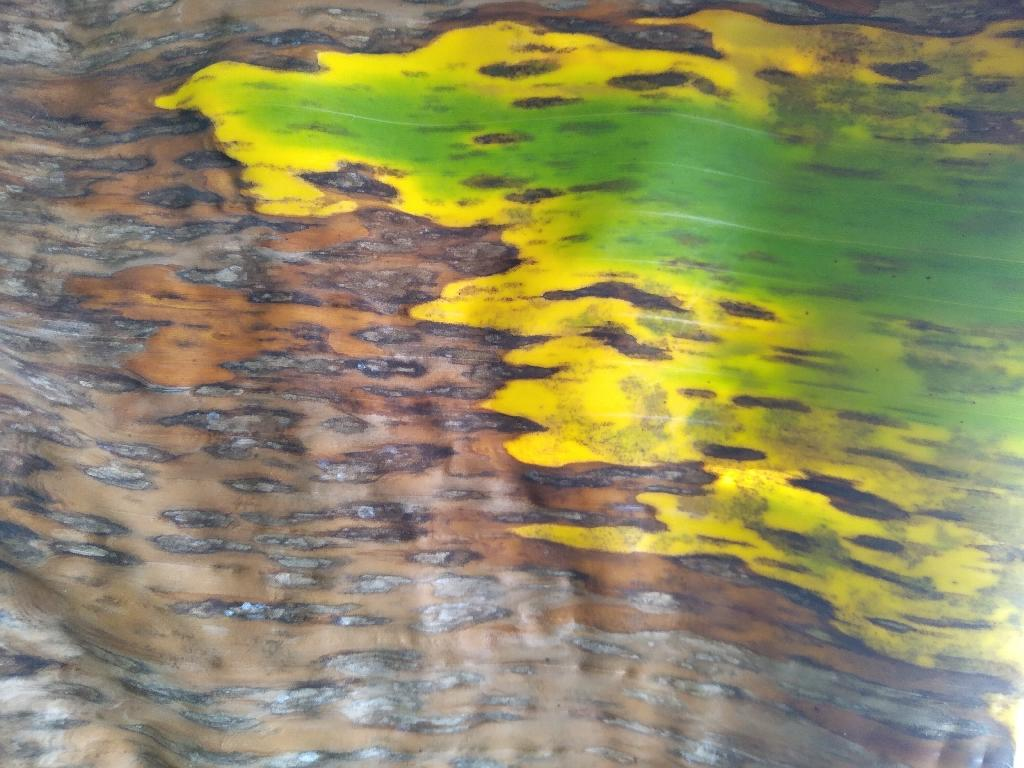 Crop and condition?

banana, black sigatoka
